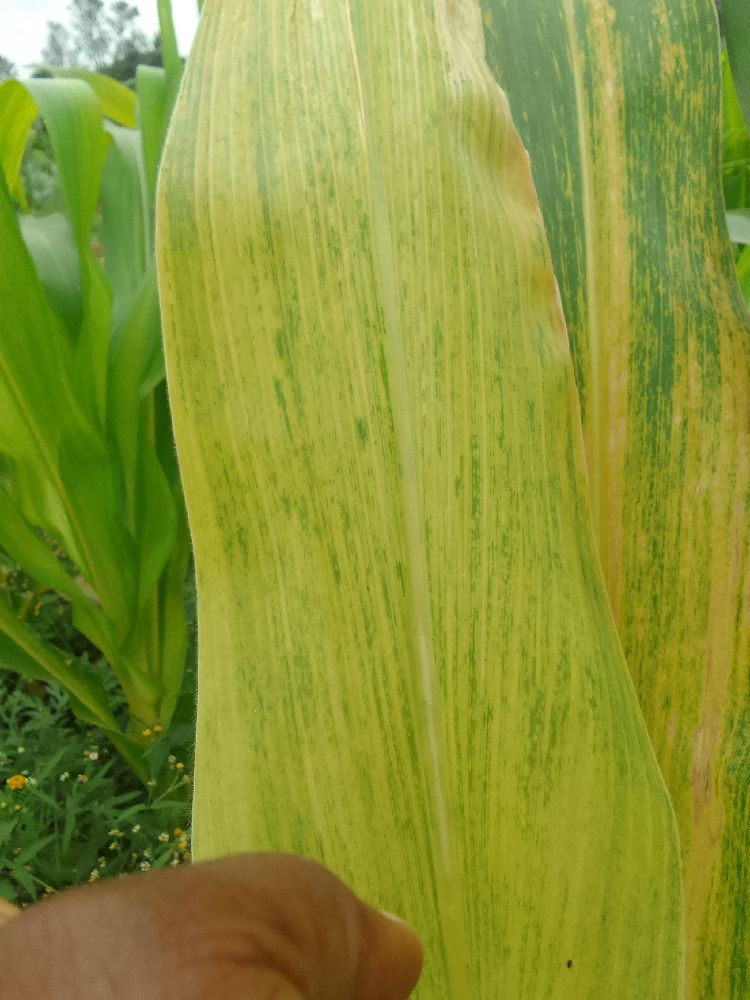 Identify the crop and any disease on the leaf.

maize, maize lethal necrosis
